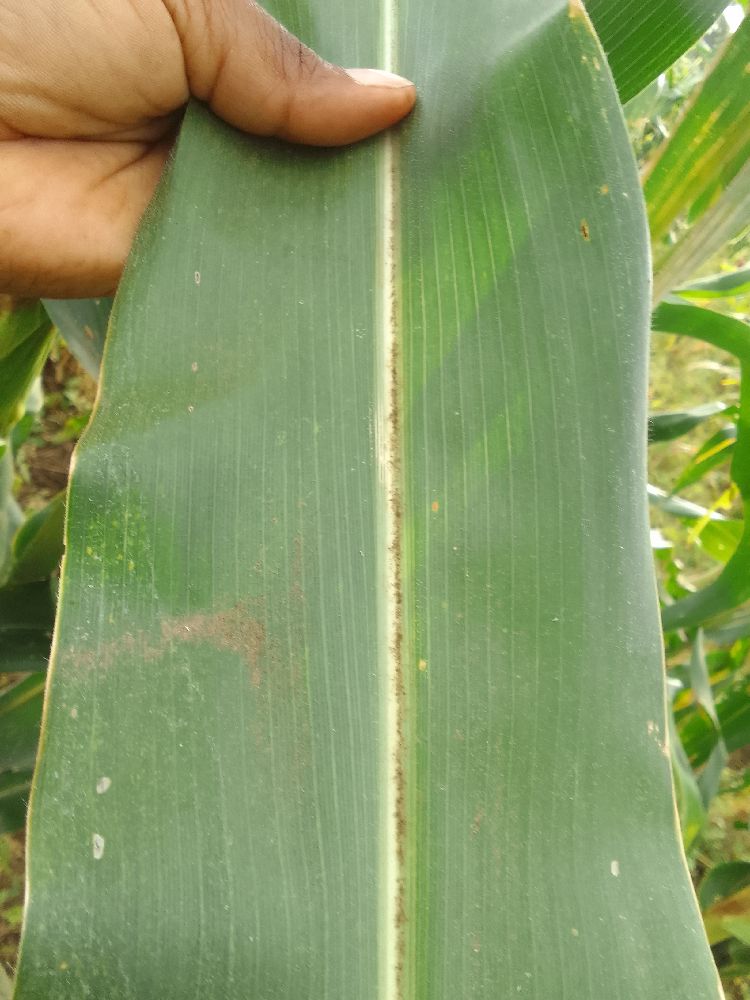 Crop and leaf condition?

maize, healthy
